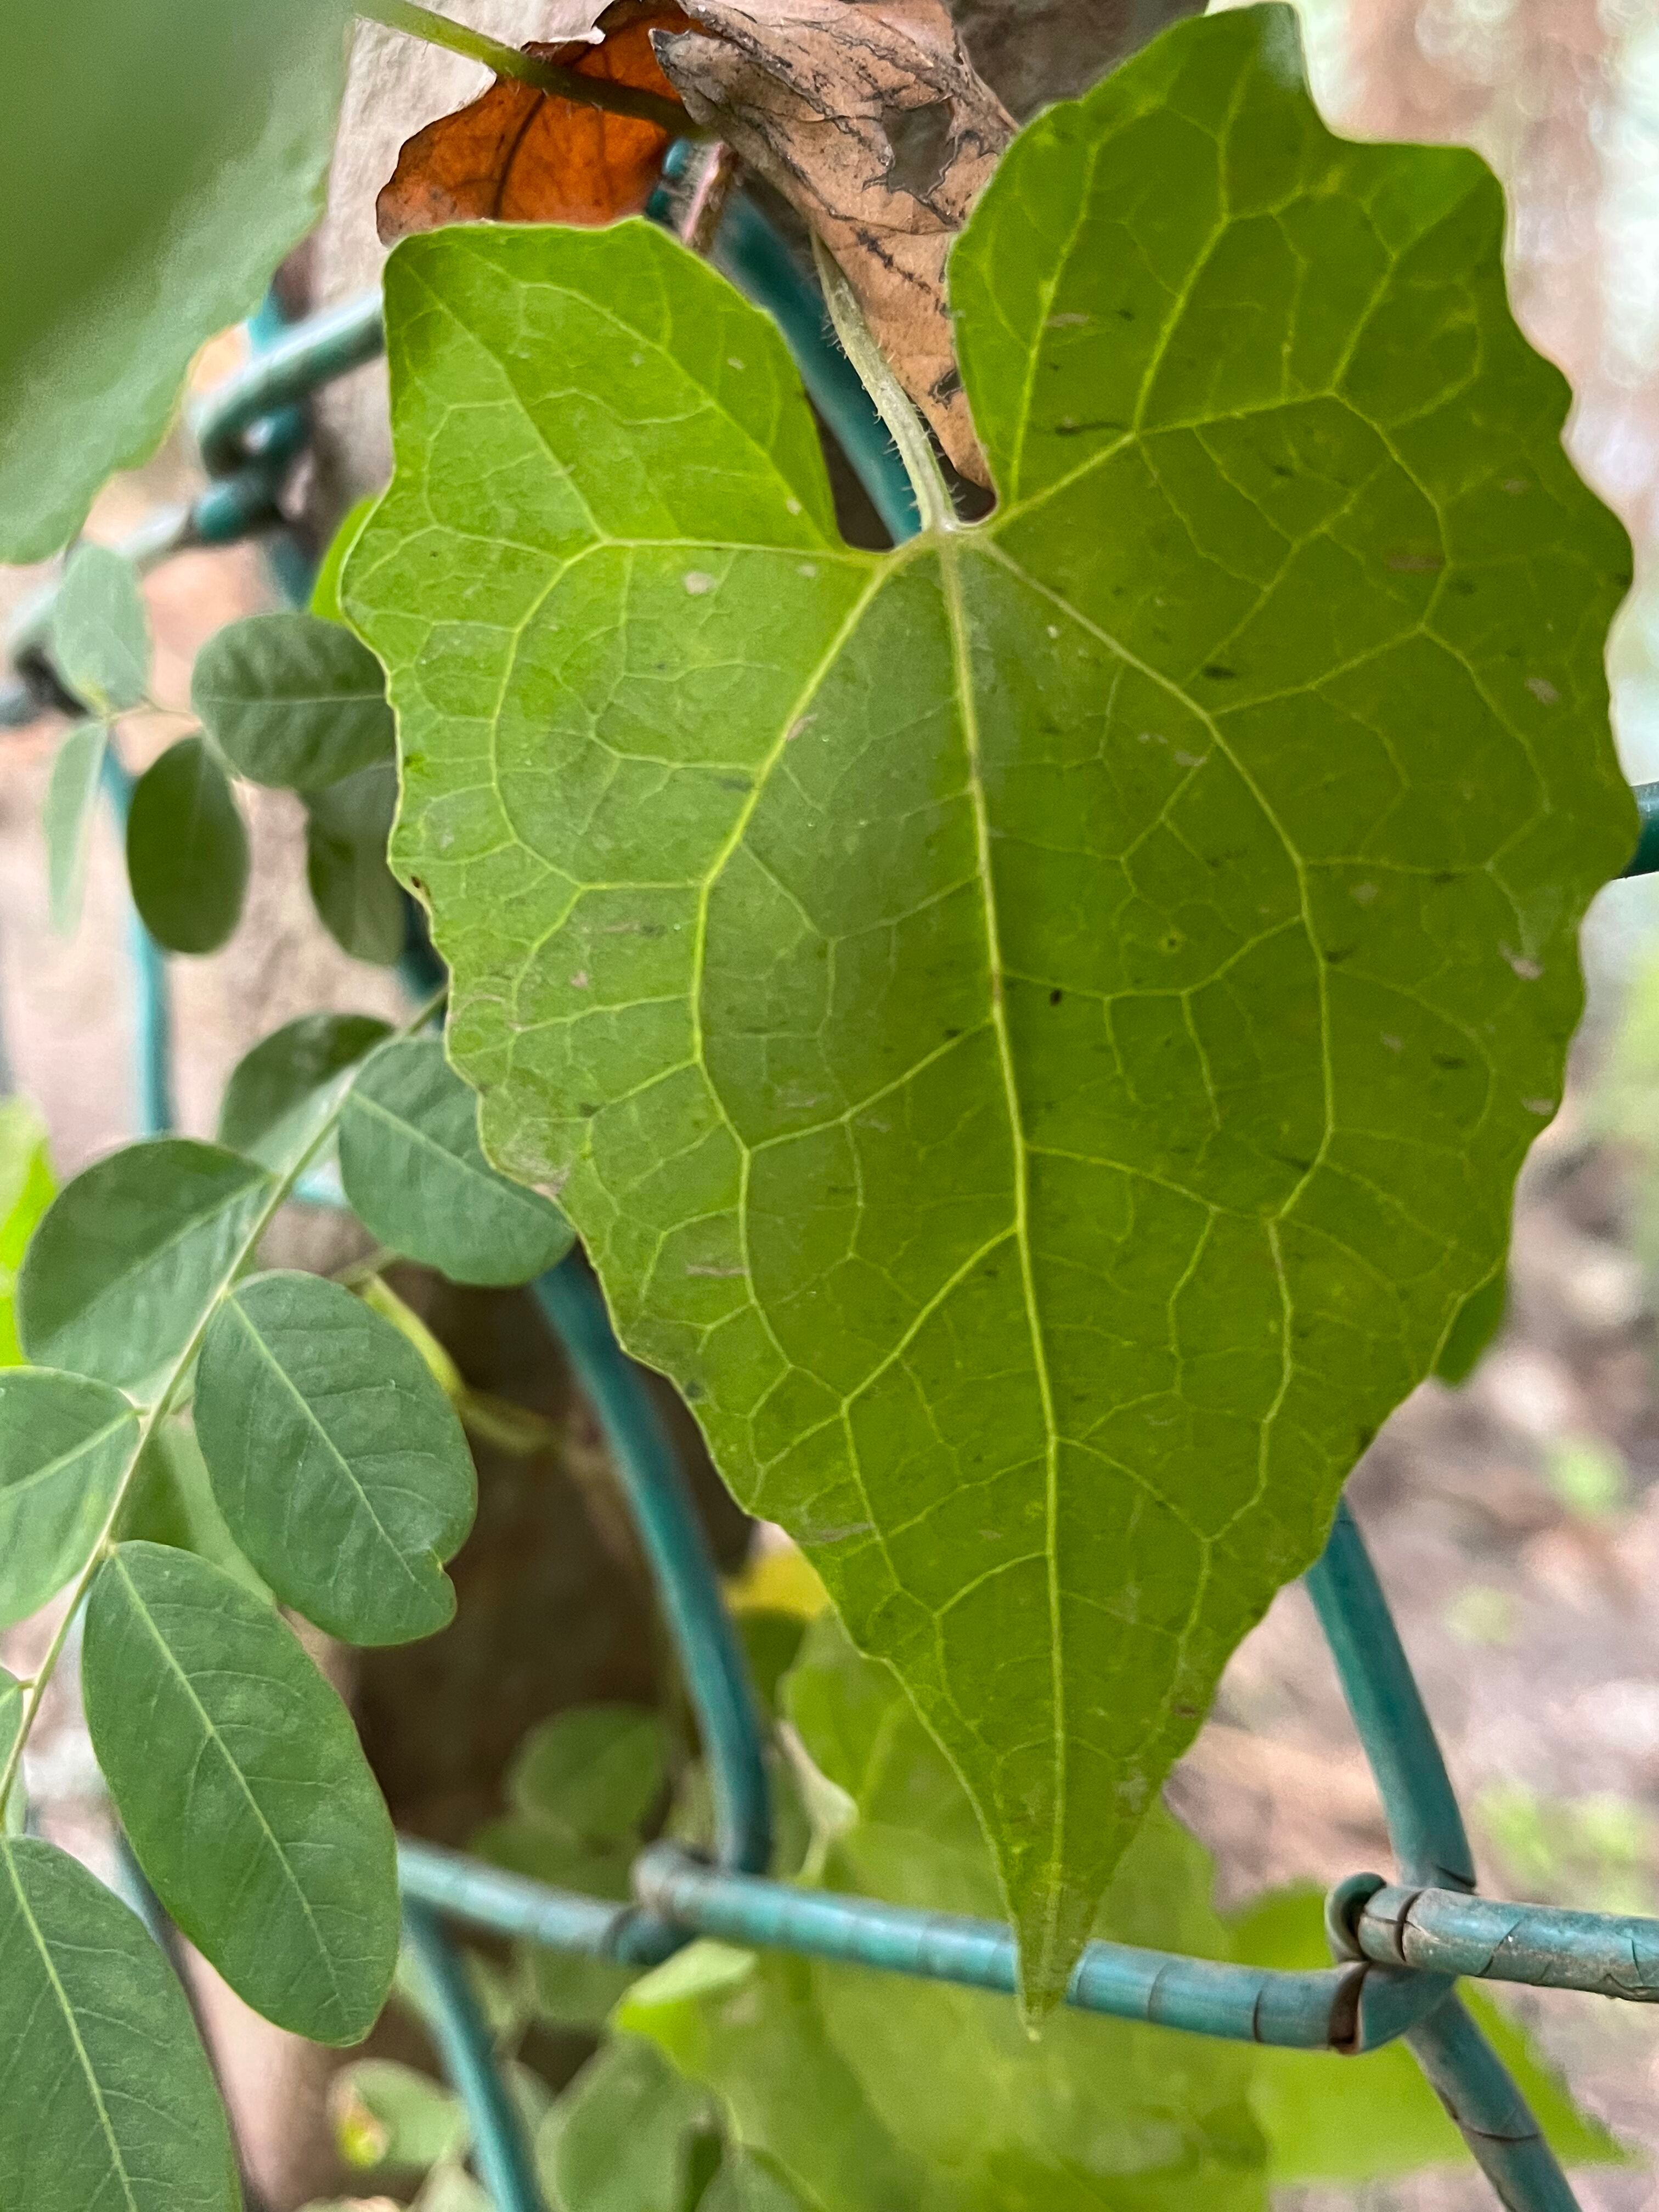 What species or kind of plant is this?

bitter vine
